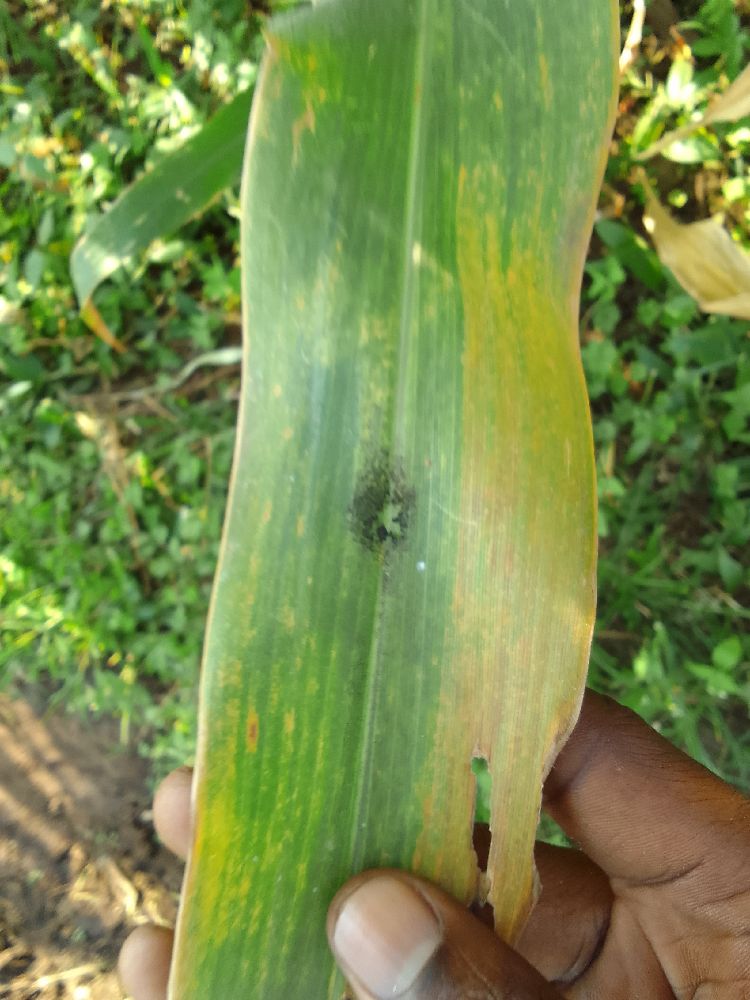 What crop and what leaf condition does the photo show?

maize, maize lethal necrosis
